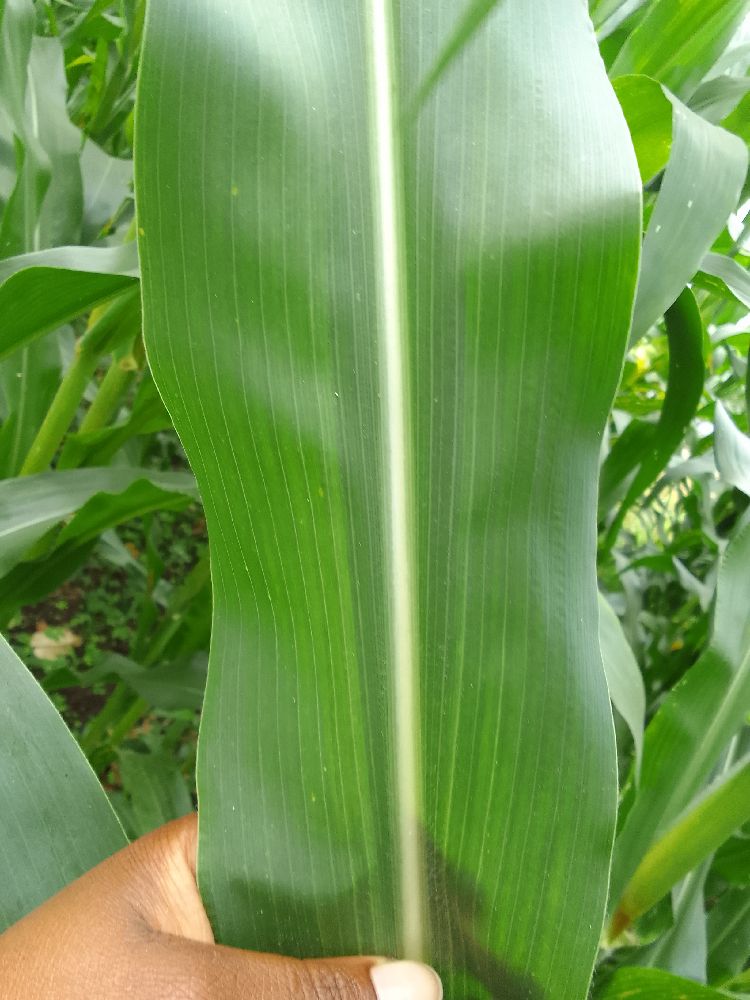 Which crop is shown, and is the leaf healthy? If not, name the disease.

maize, healthy
